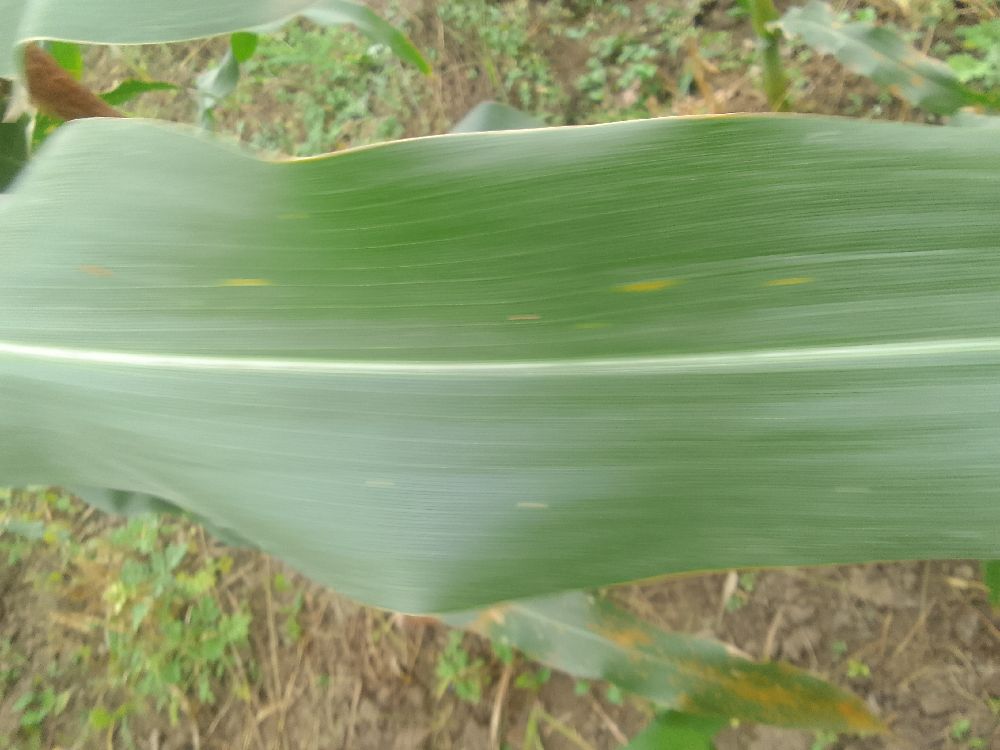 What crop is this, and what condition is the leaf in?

maize, healthy
